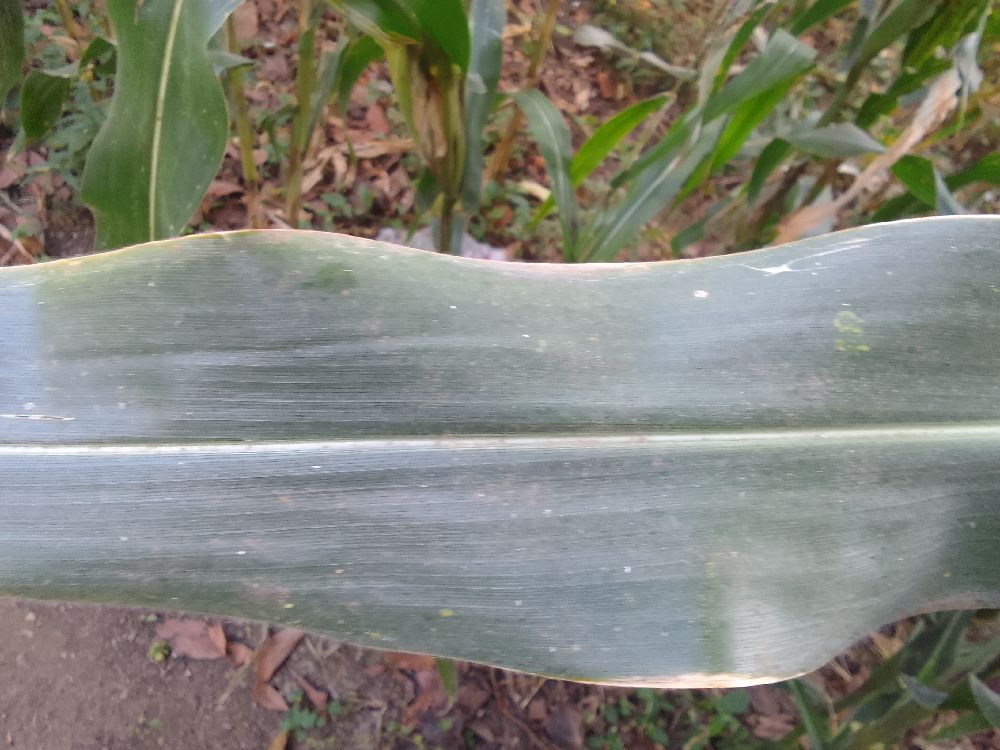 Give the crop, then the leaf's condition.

maize, healthy
